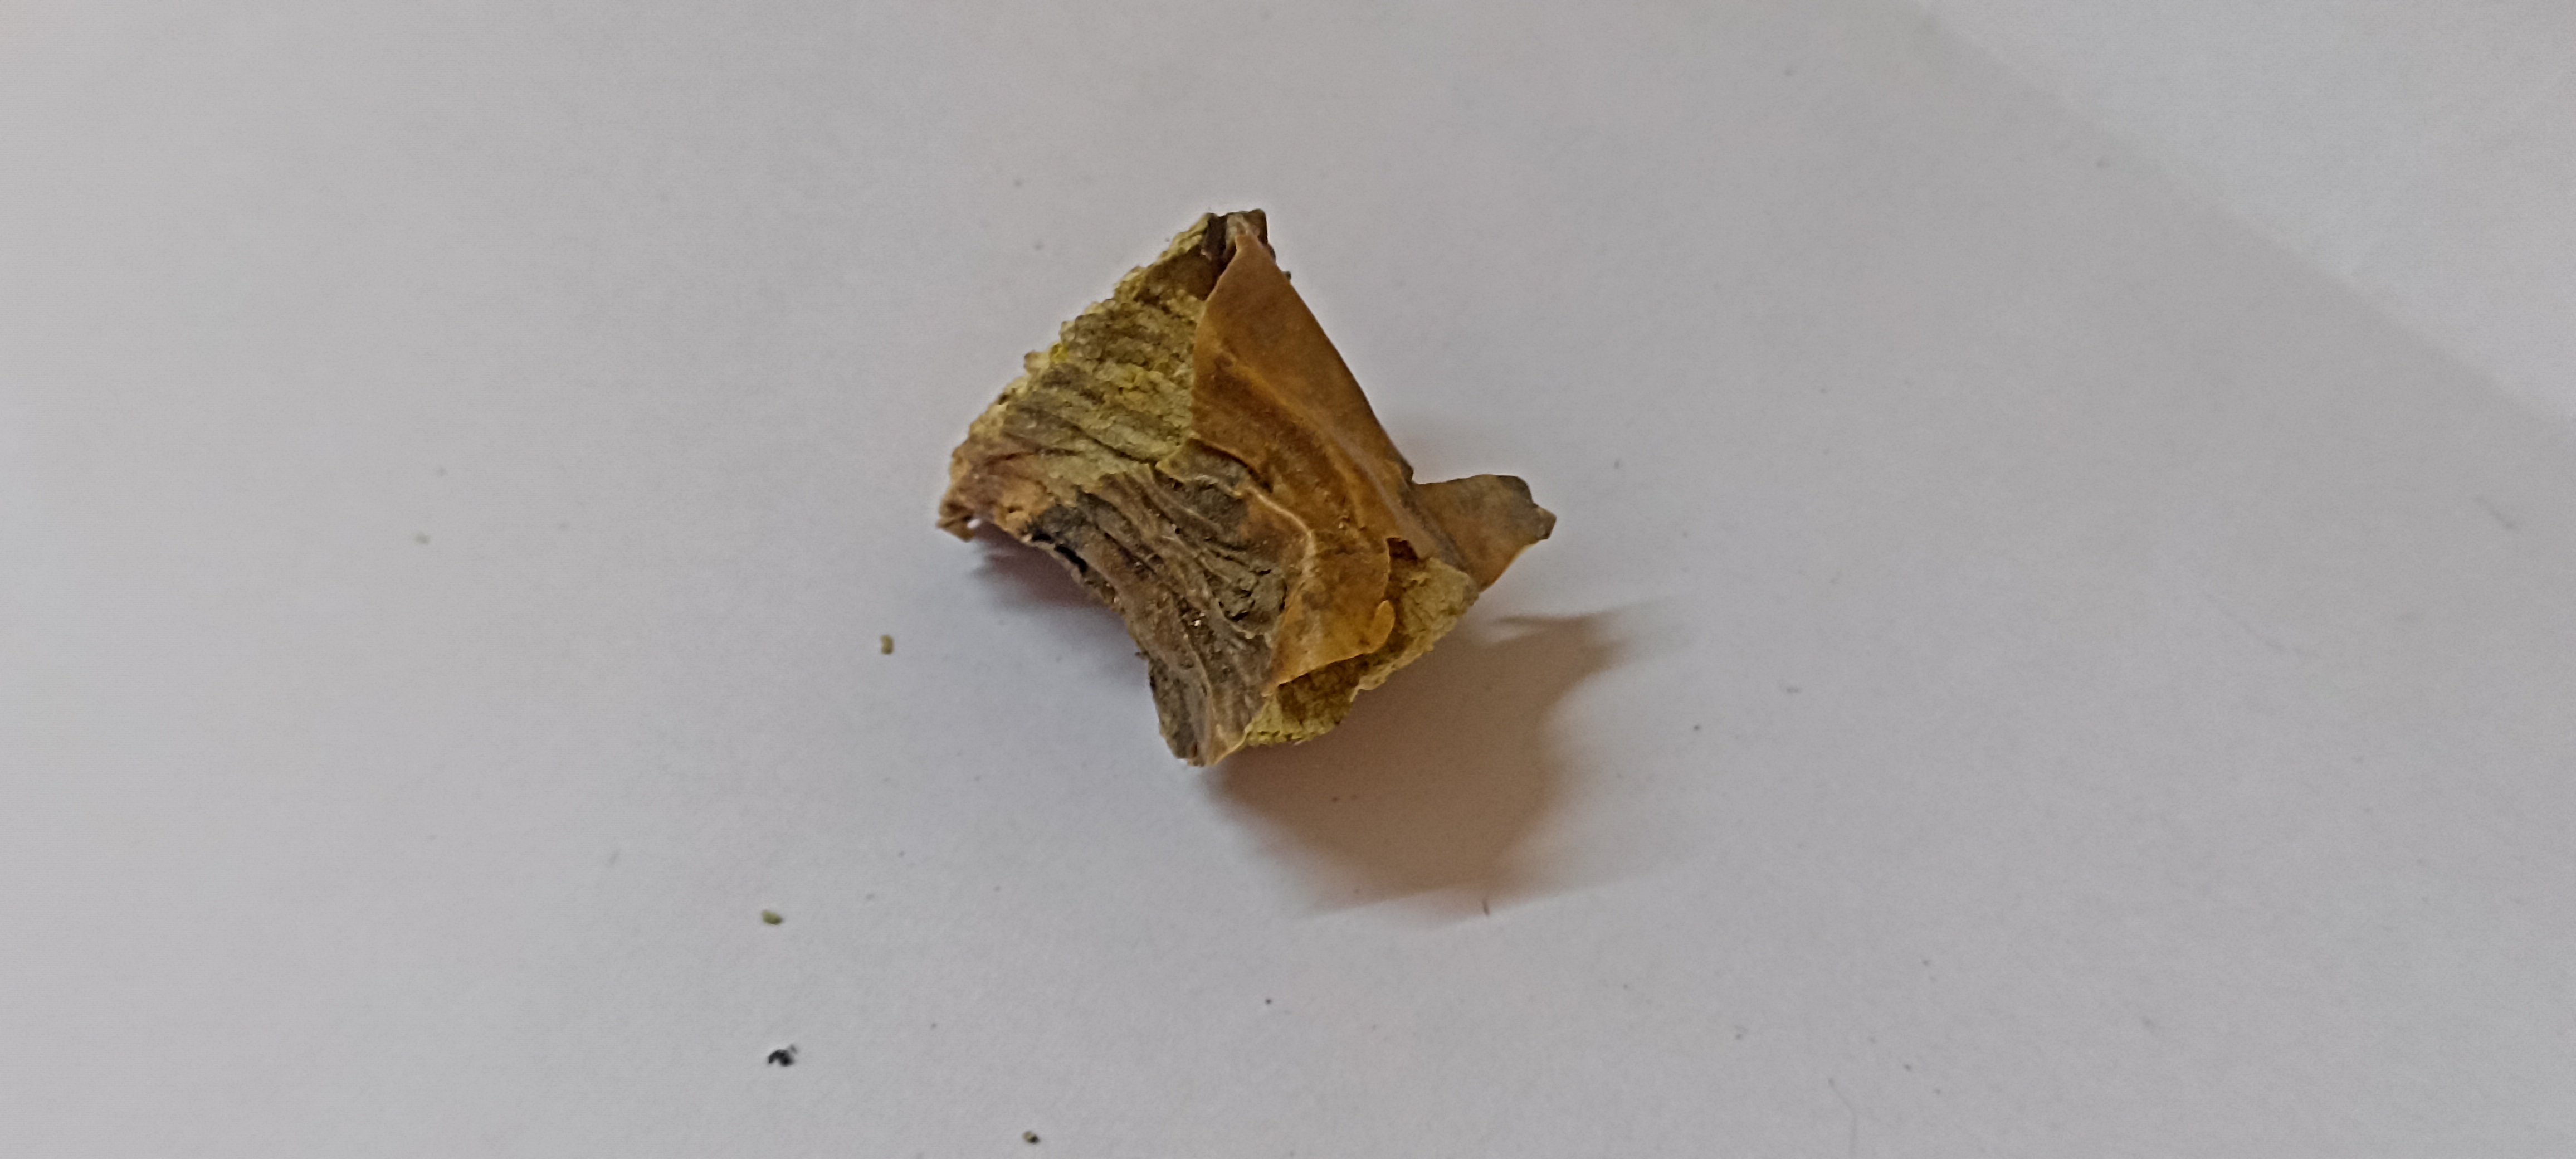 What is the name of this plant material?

gulvel
